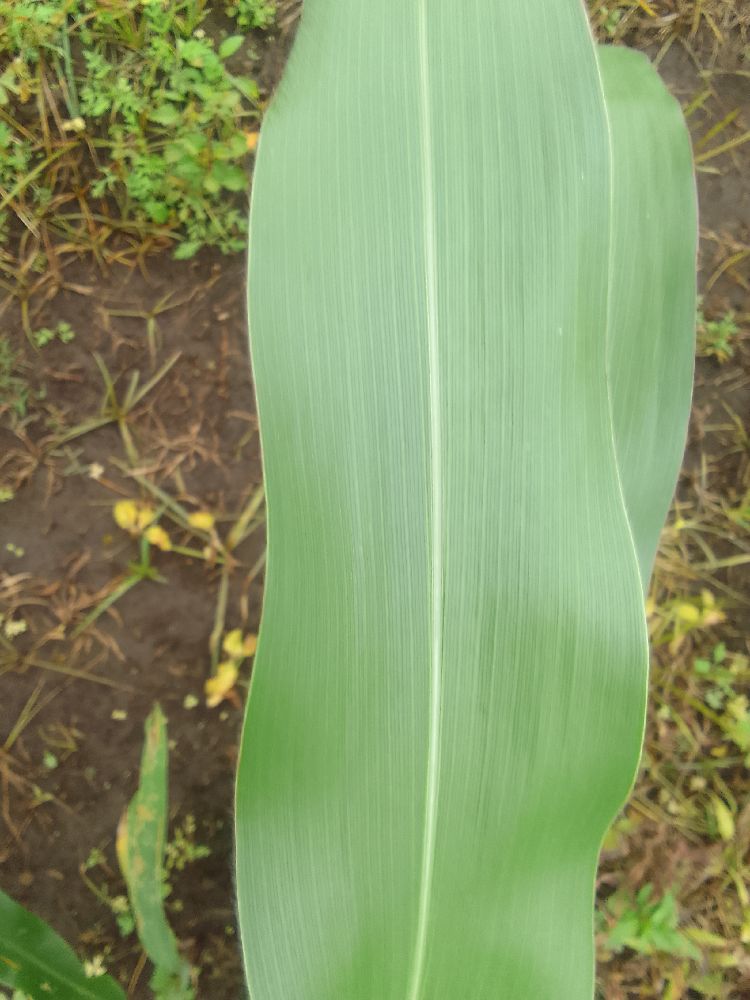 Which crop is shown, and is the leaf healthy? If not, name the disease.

maize, healthy
